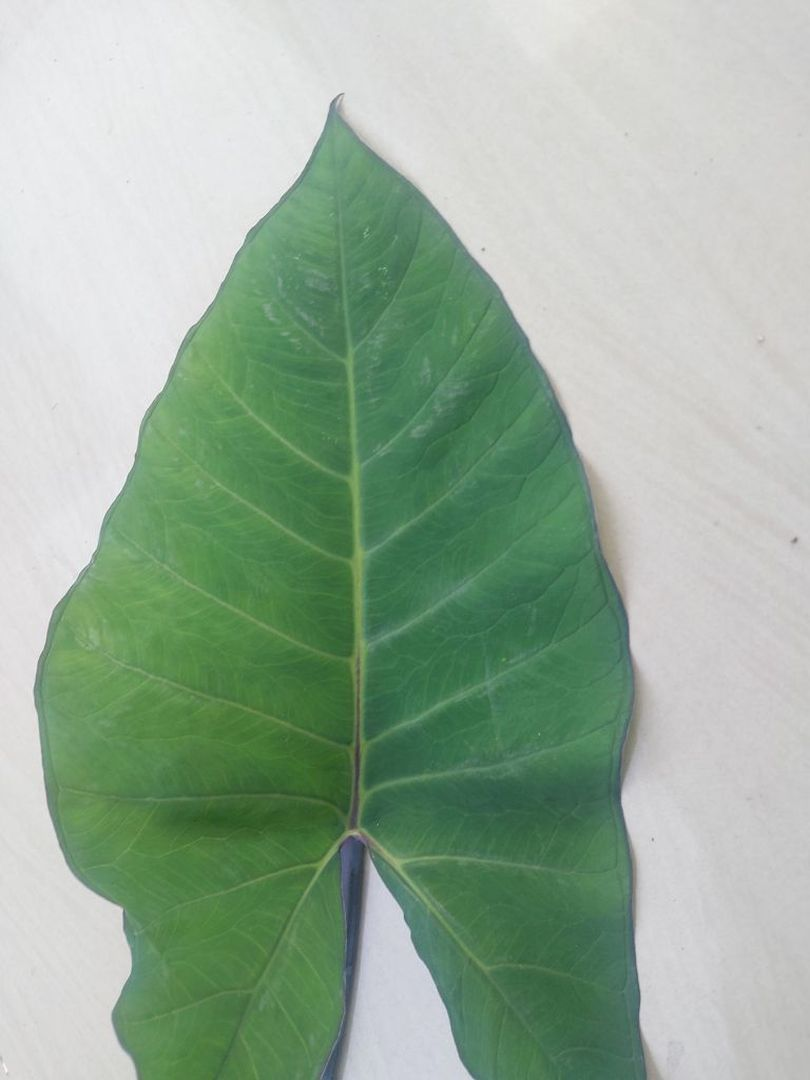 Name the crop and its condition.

taro, healthy
